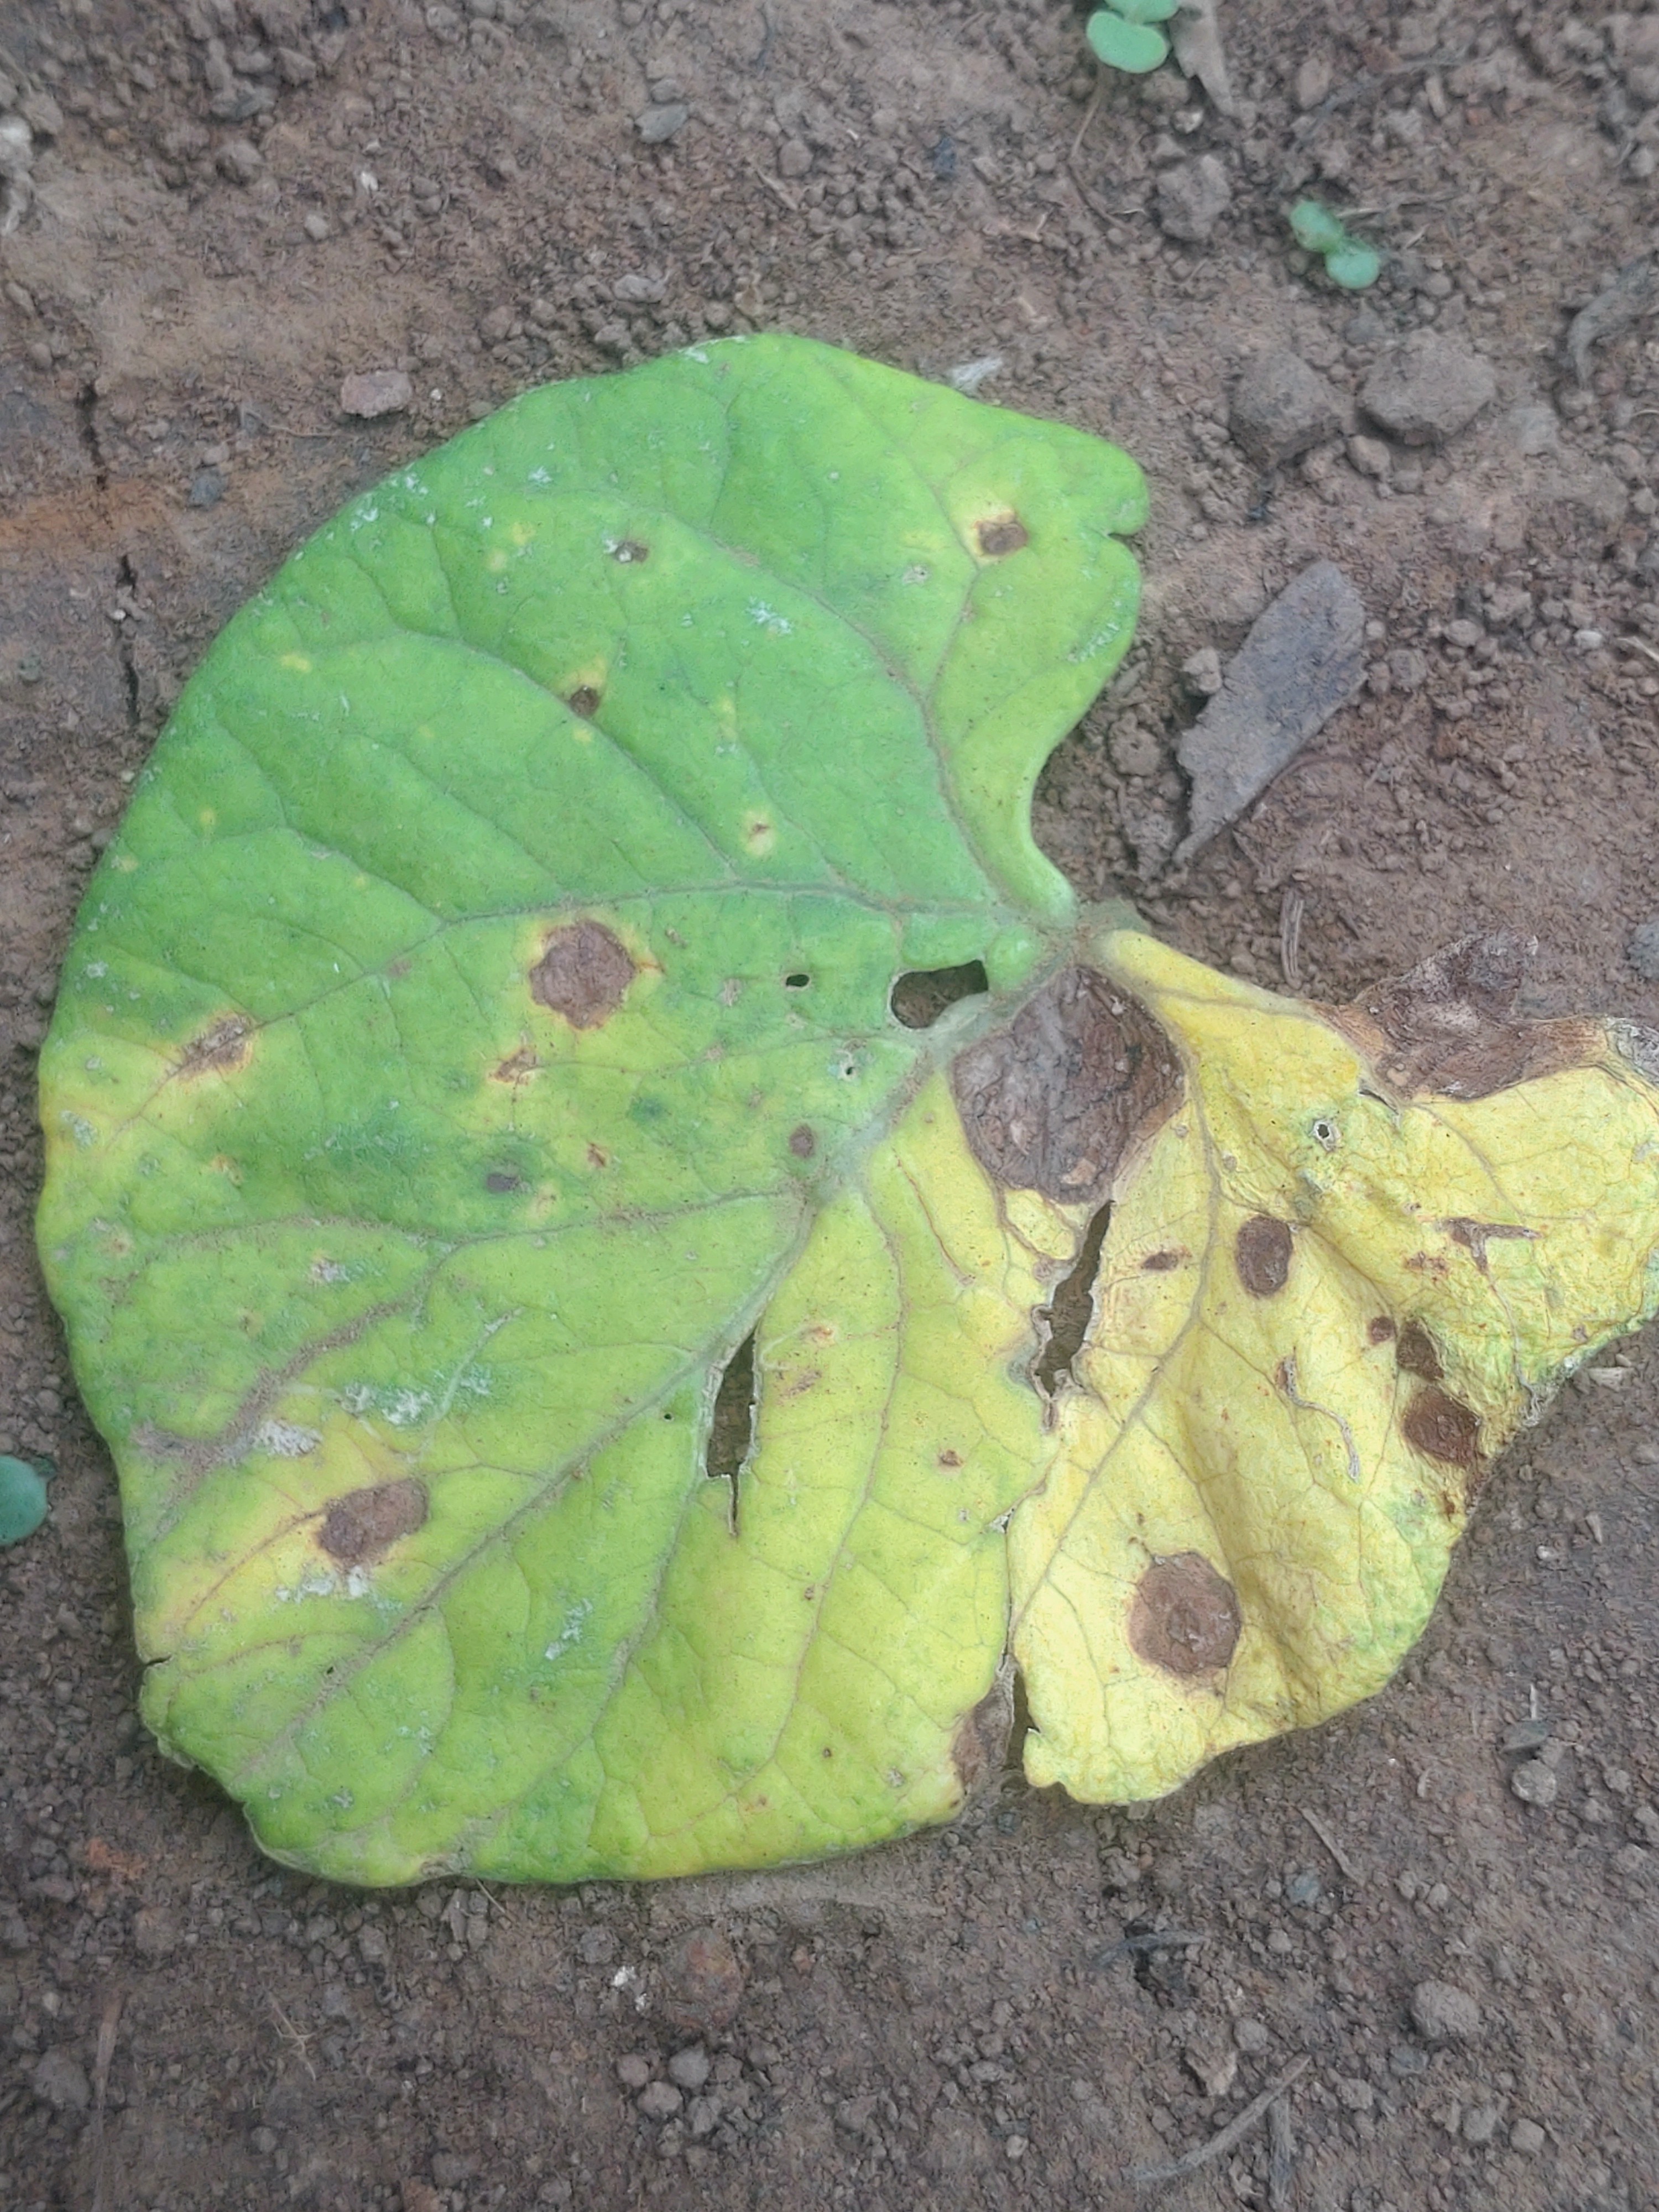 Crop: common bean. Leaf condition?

anthracnose
